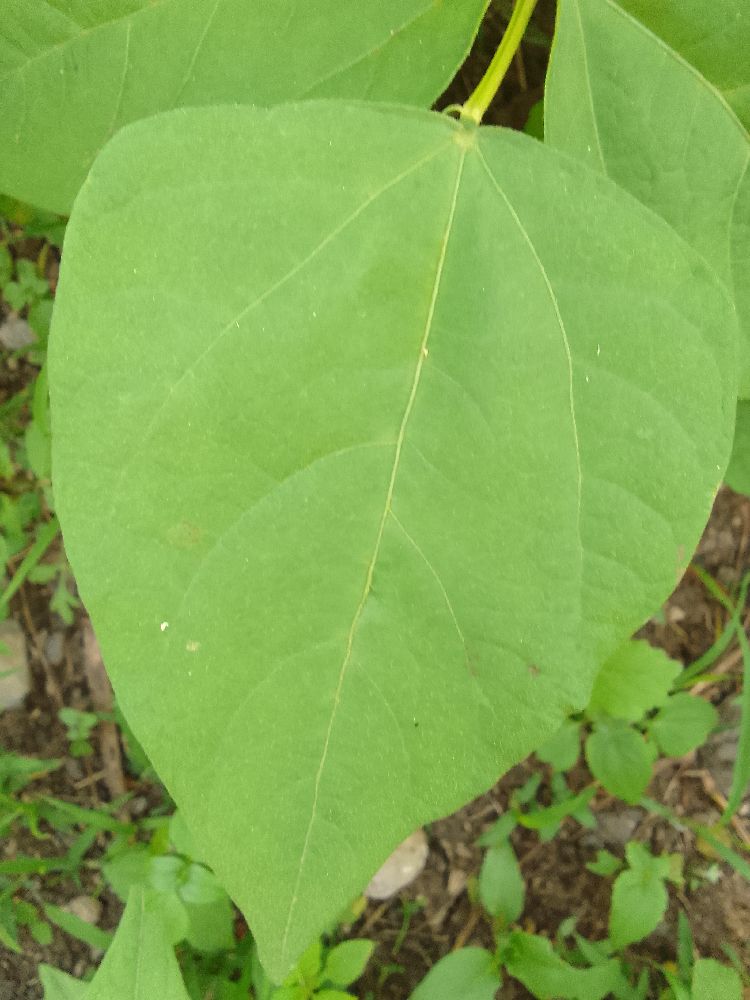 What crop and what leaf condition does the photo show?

common bean, healthy
